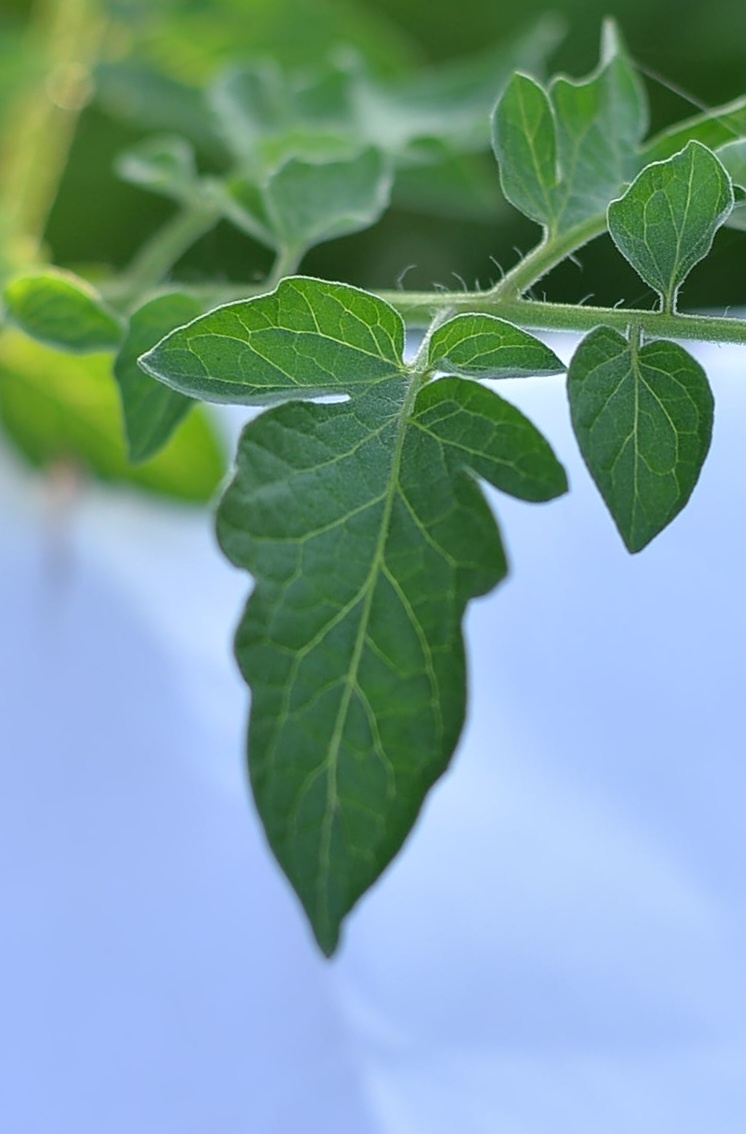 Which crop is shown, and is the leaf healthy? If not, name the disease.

tomato, healthy
